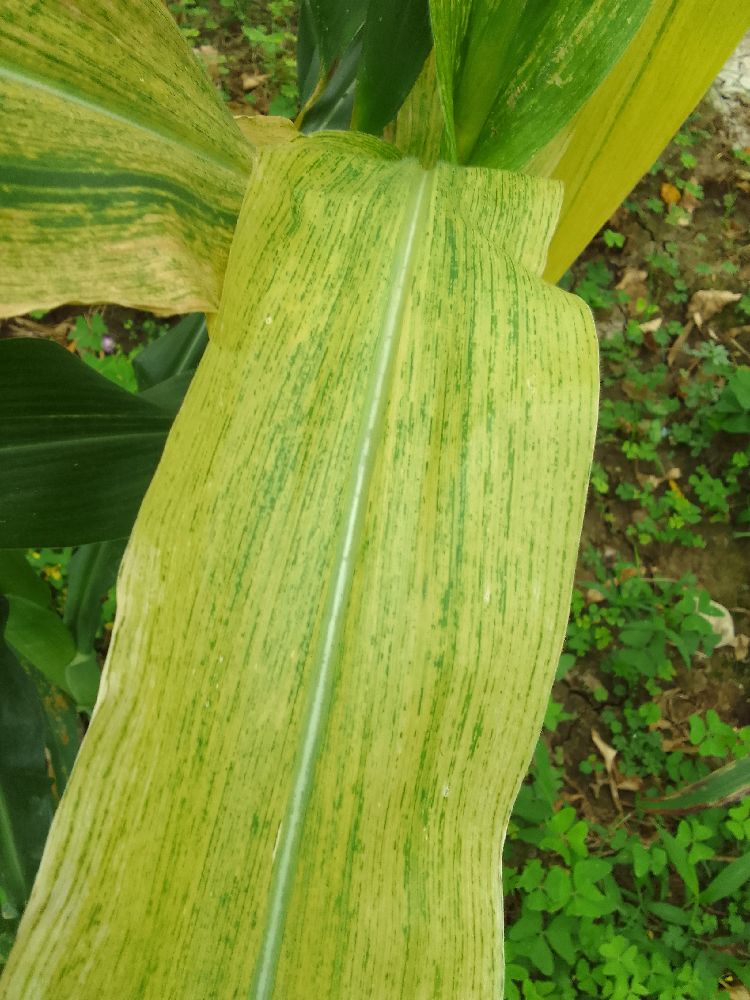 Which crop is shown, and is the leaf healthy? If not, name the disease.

maize, maize lethal necrosis
